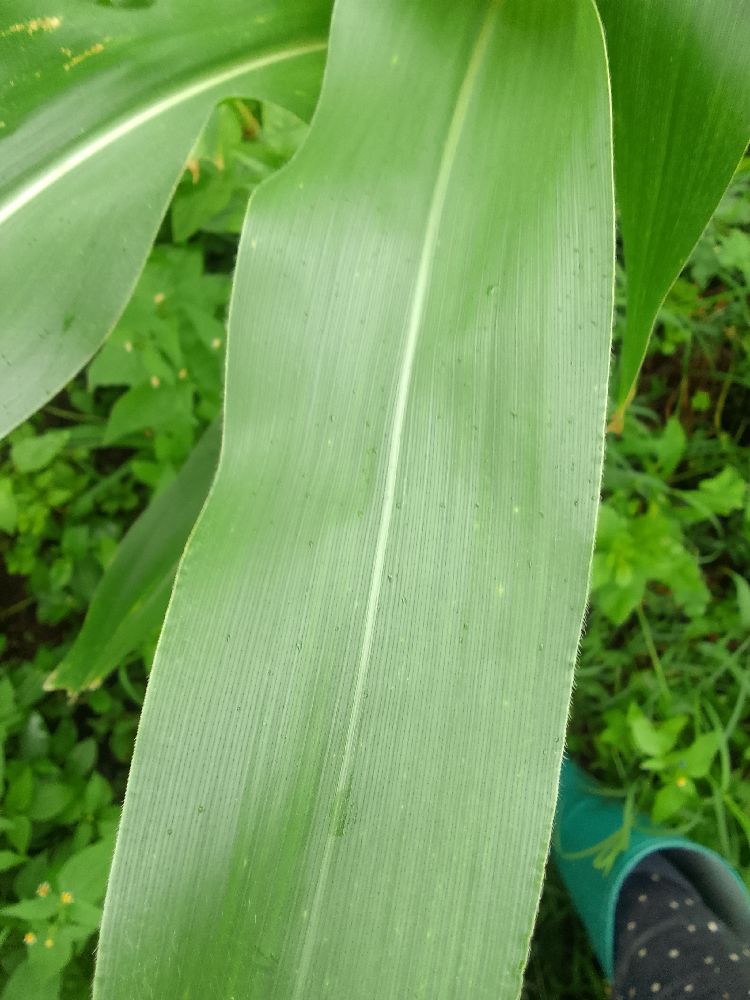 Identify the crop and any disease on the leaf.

maize, healthy
